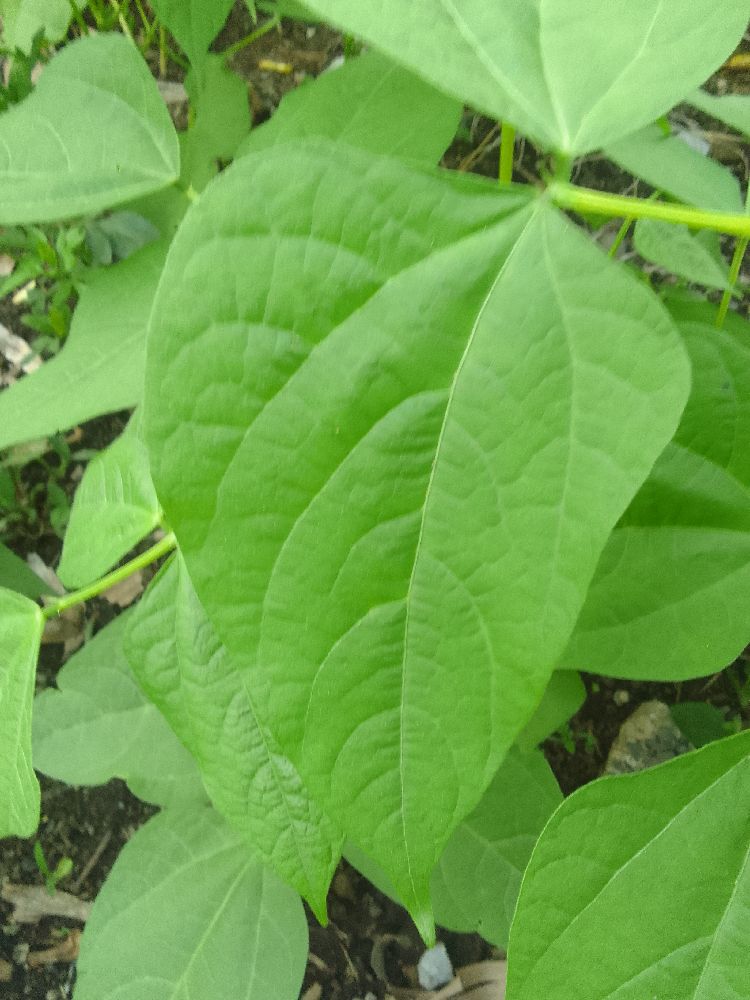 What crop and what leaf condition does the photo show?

common bean, healthy
